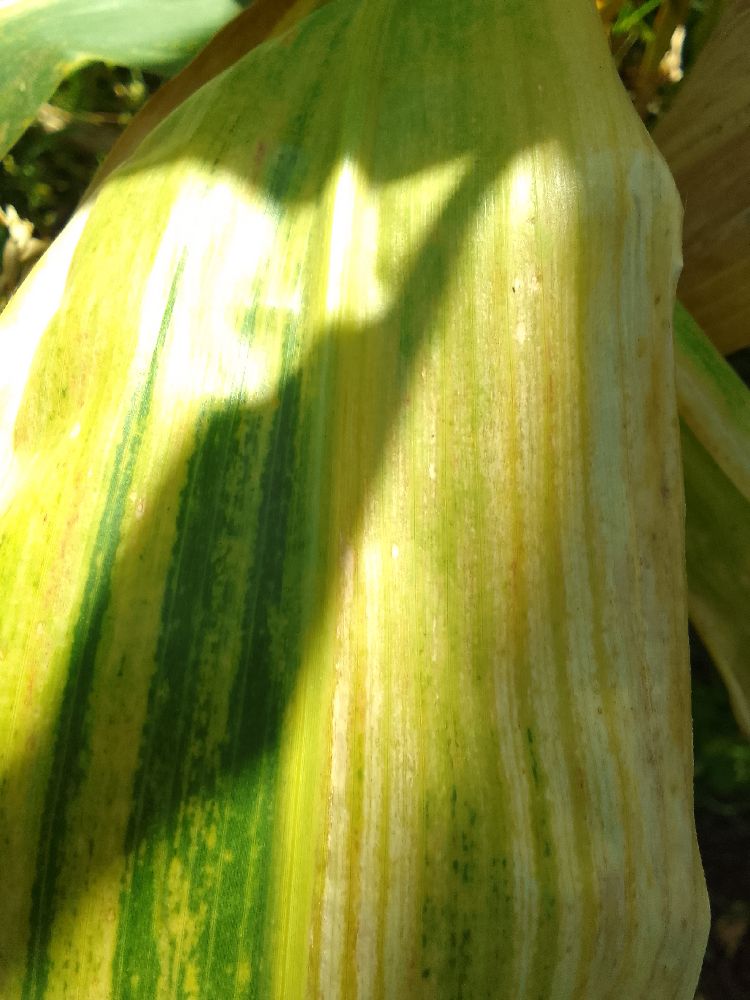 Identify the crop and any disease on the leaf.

maize, maize lethal necrosis
